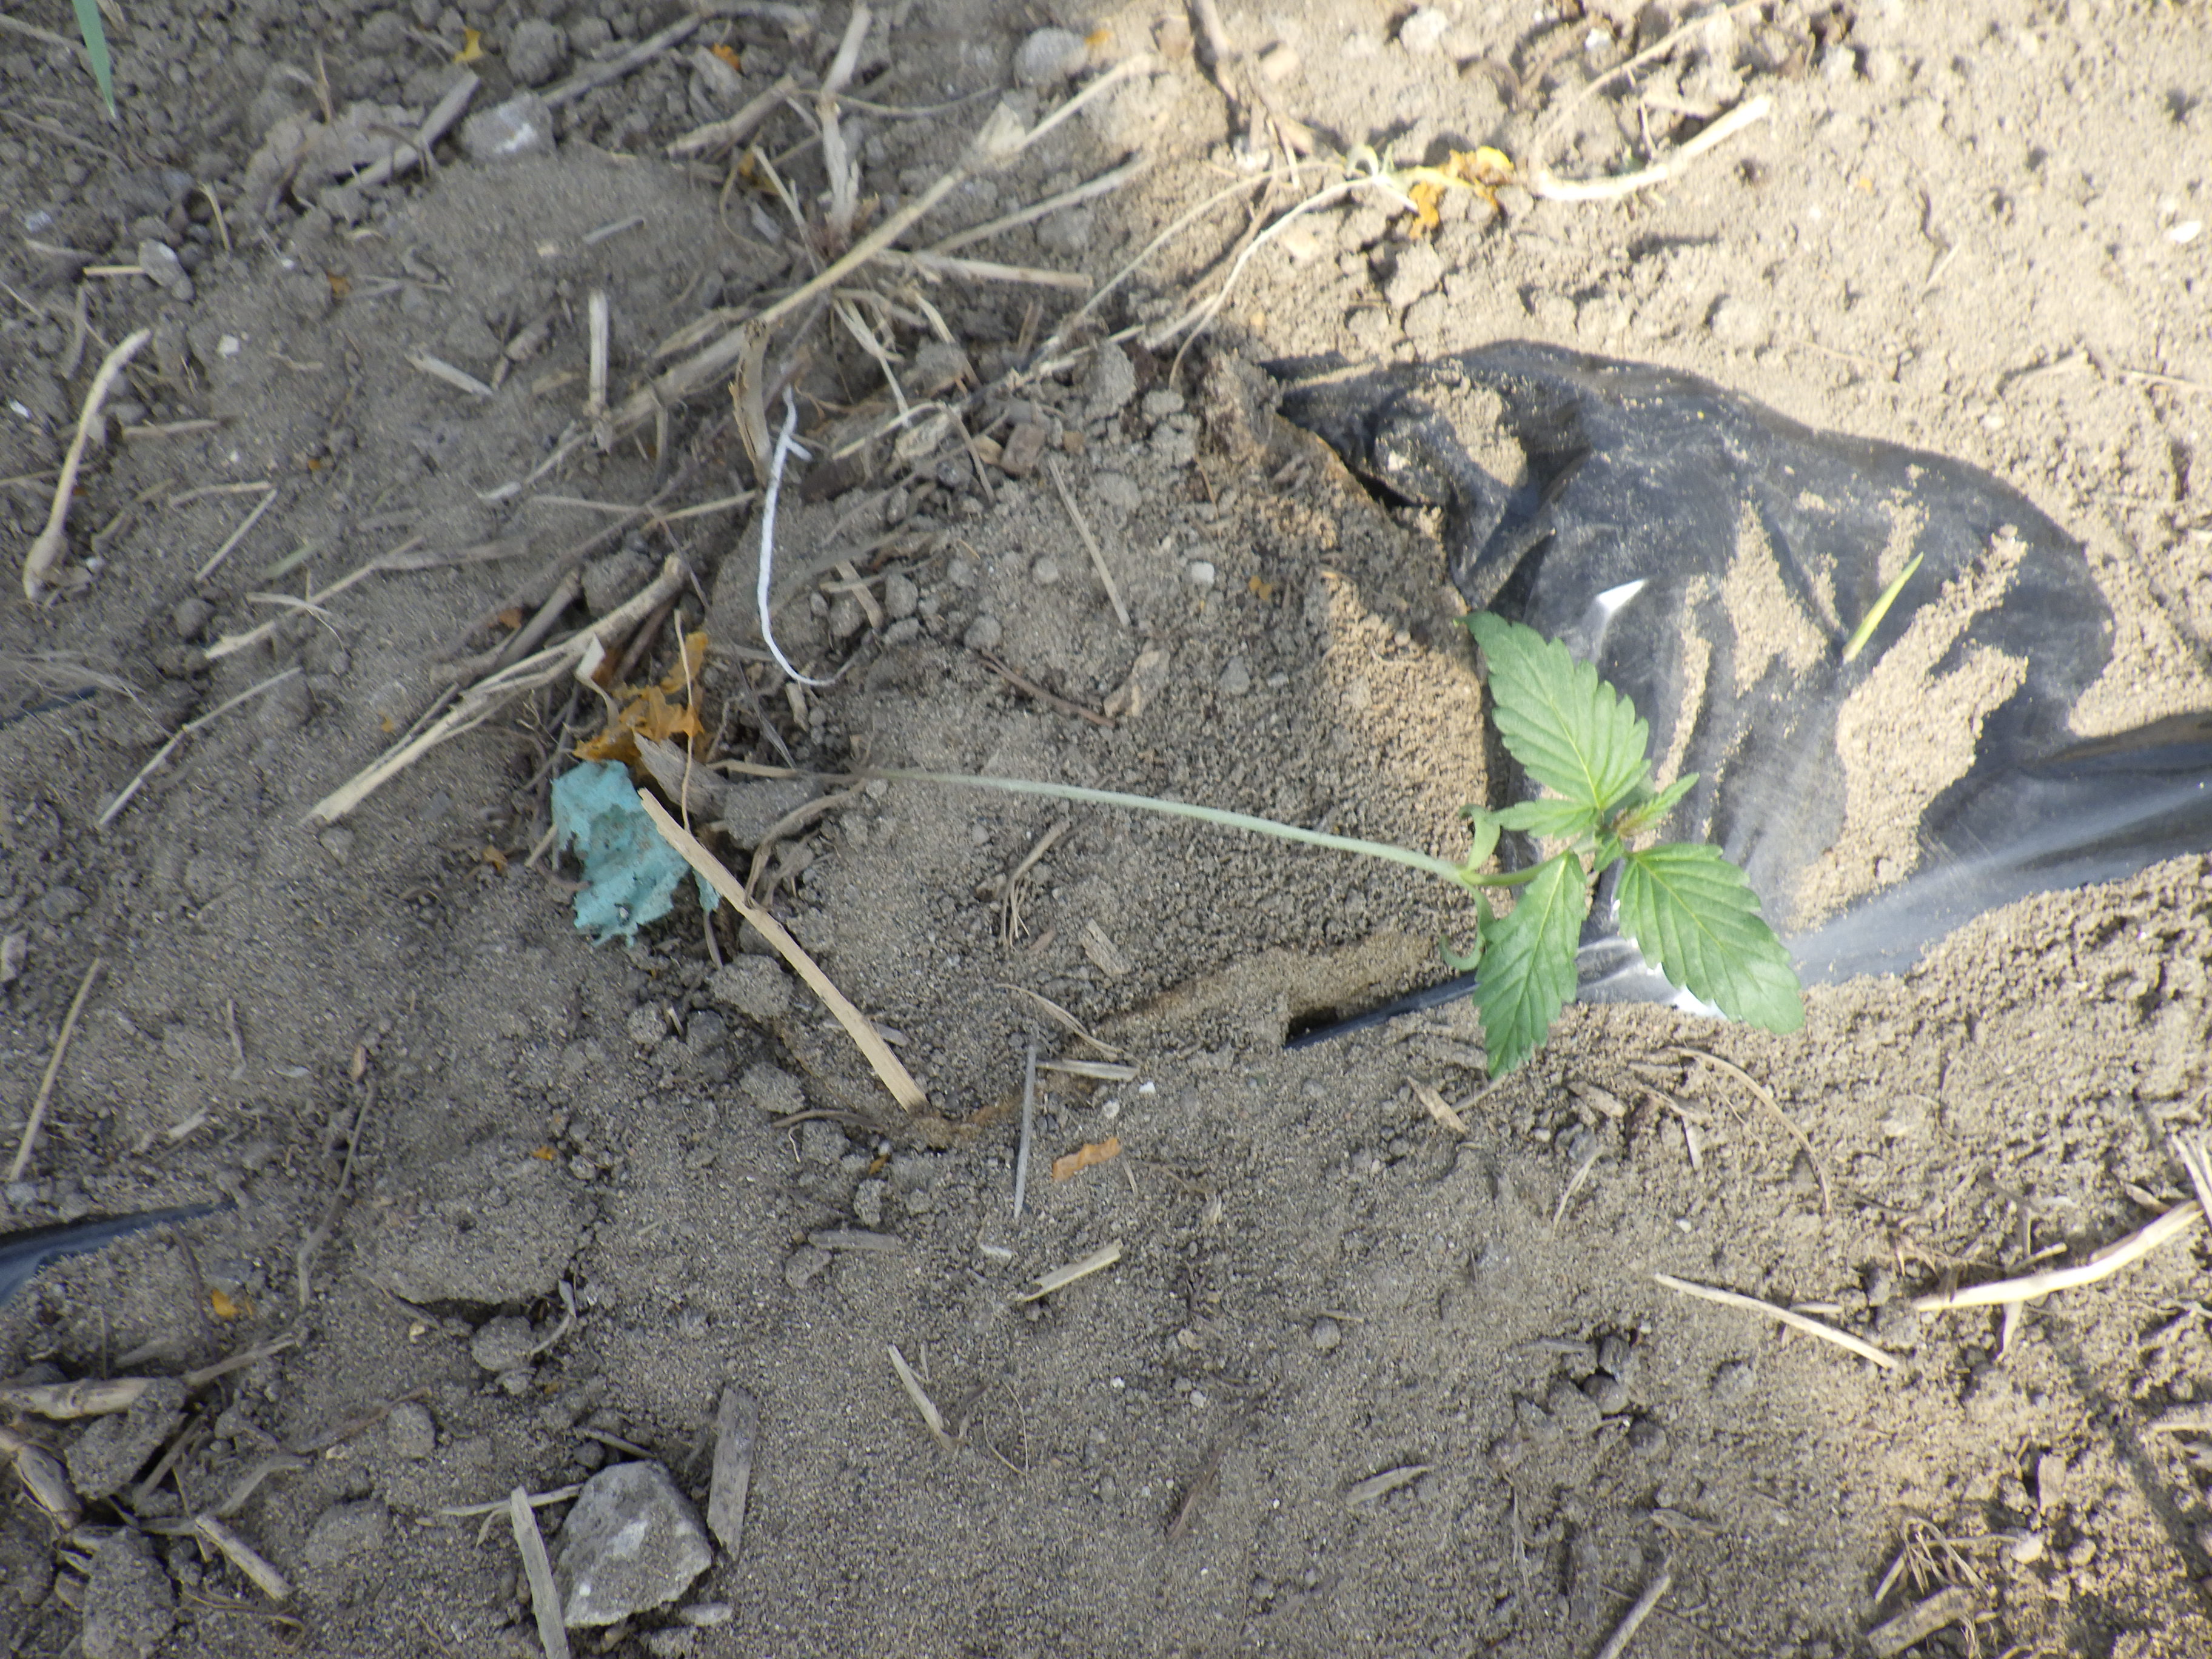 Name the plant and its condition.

hemp, stress
